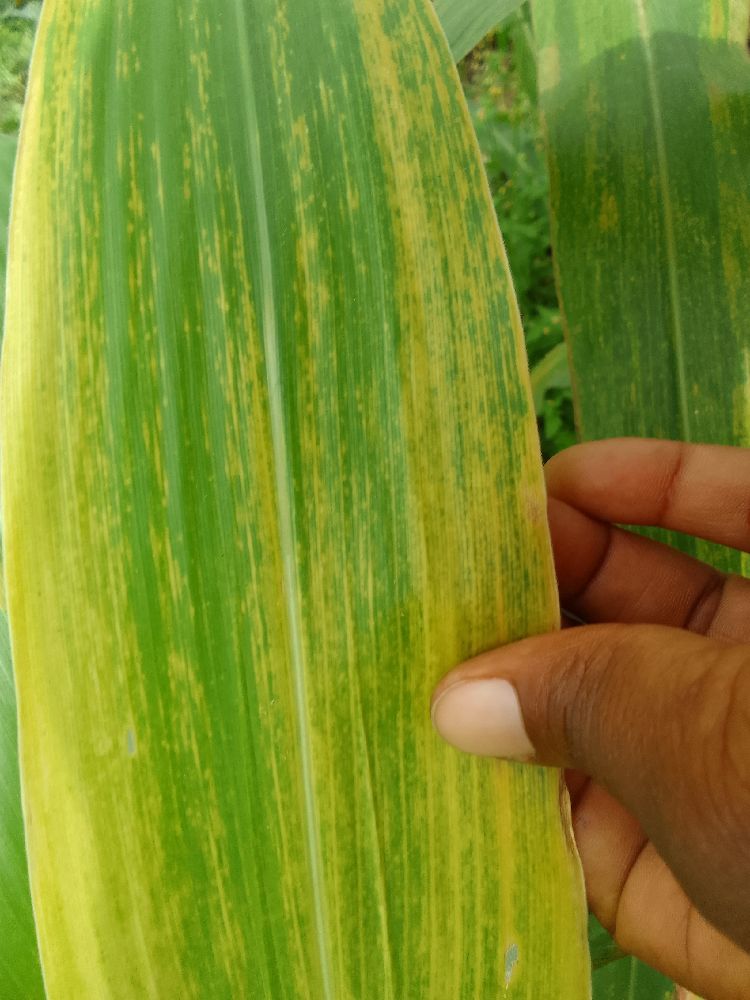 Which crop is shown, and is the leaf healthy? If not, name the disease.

maize, maize lethal necrosis
